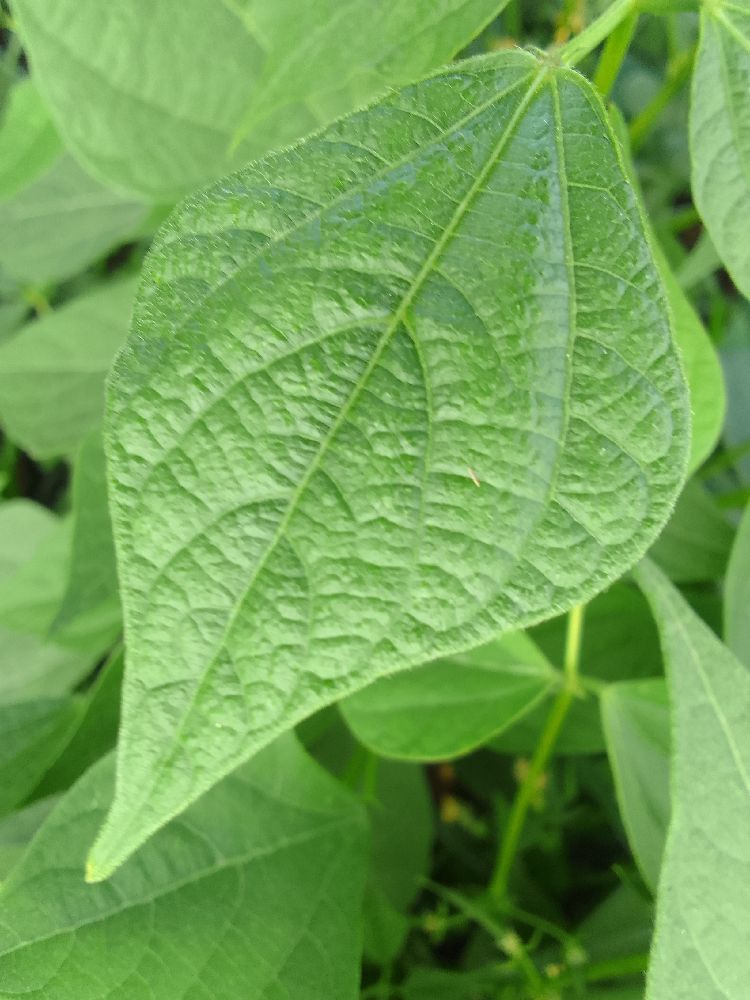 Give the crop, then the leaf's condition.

common bean, healthy
